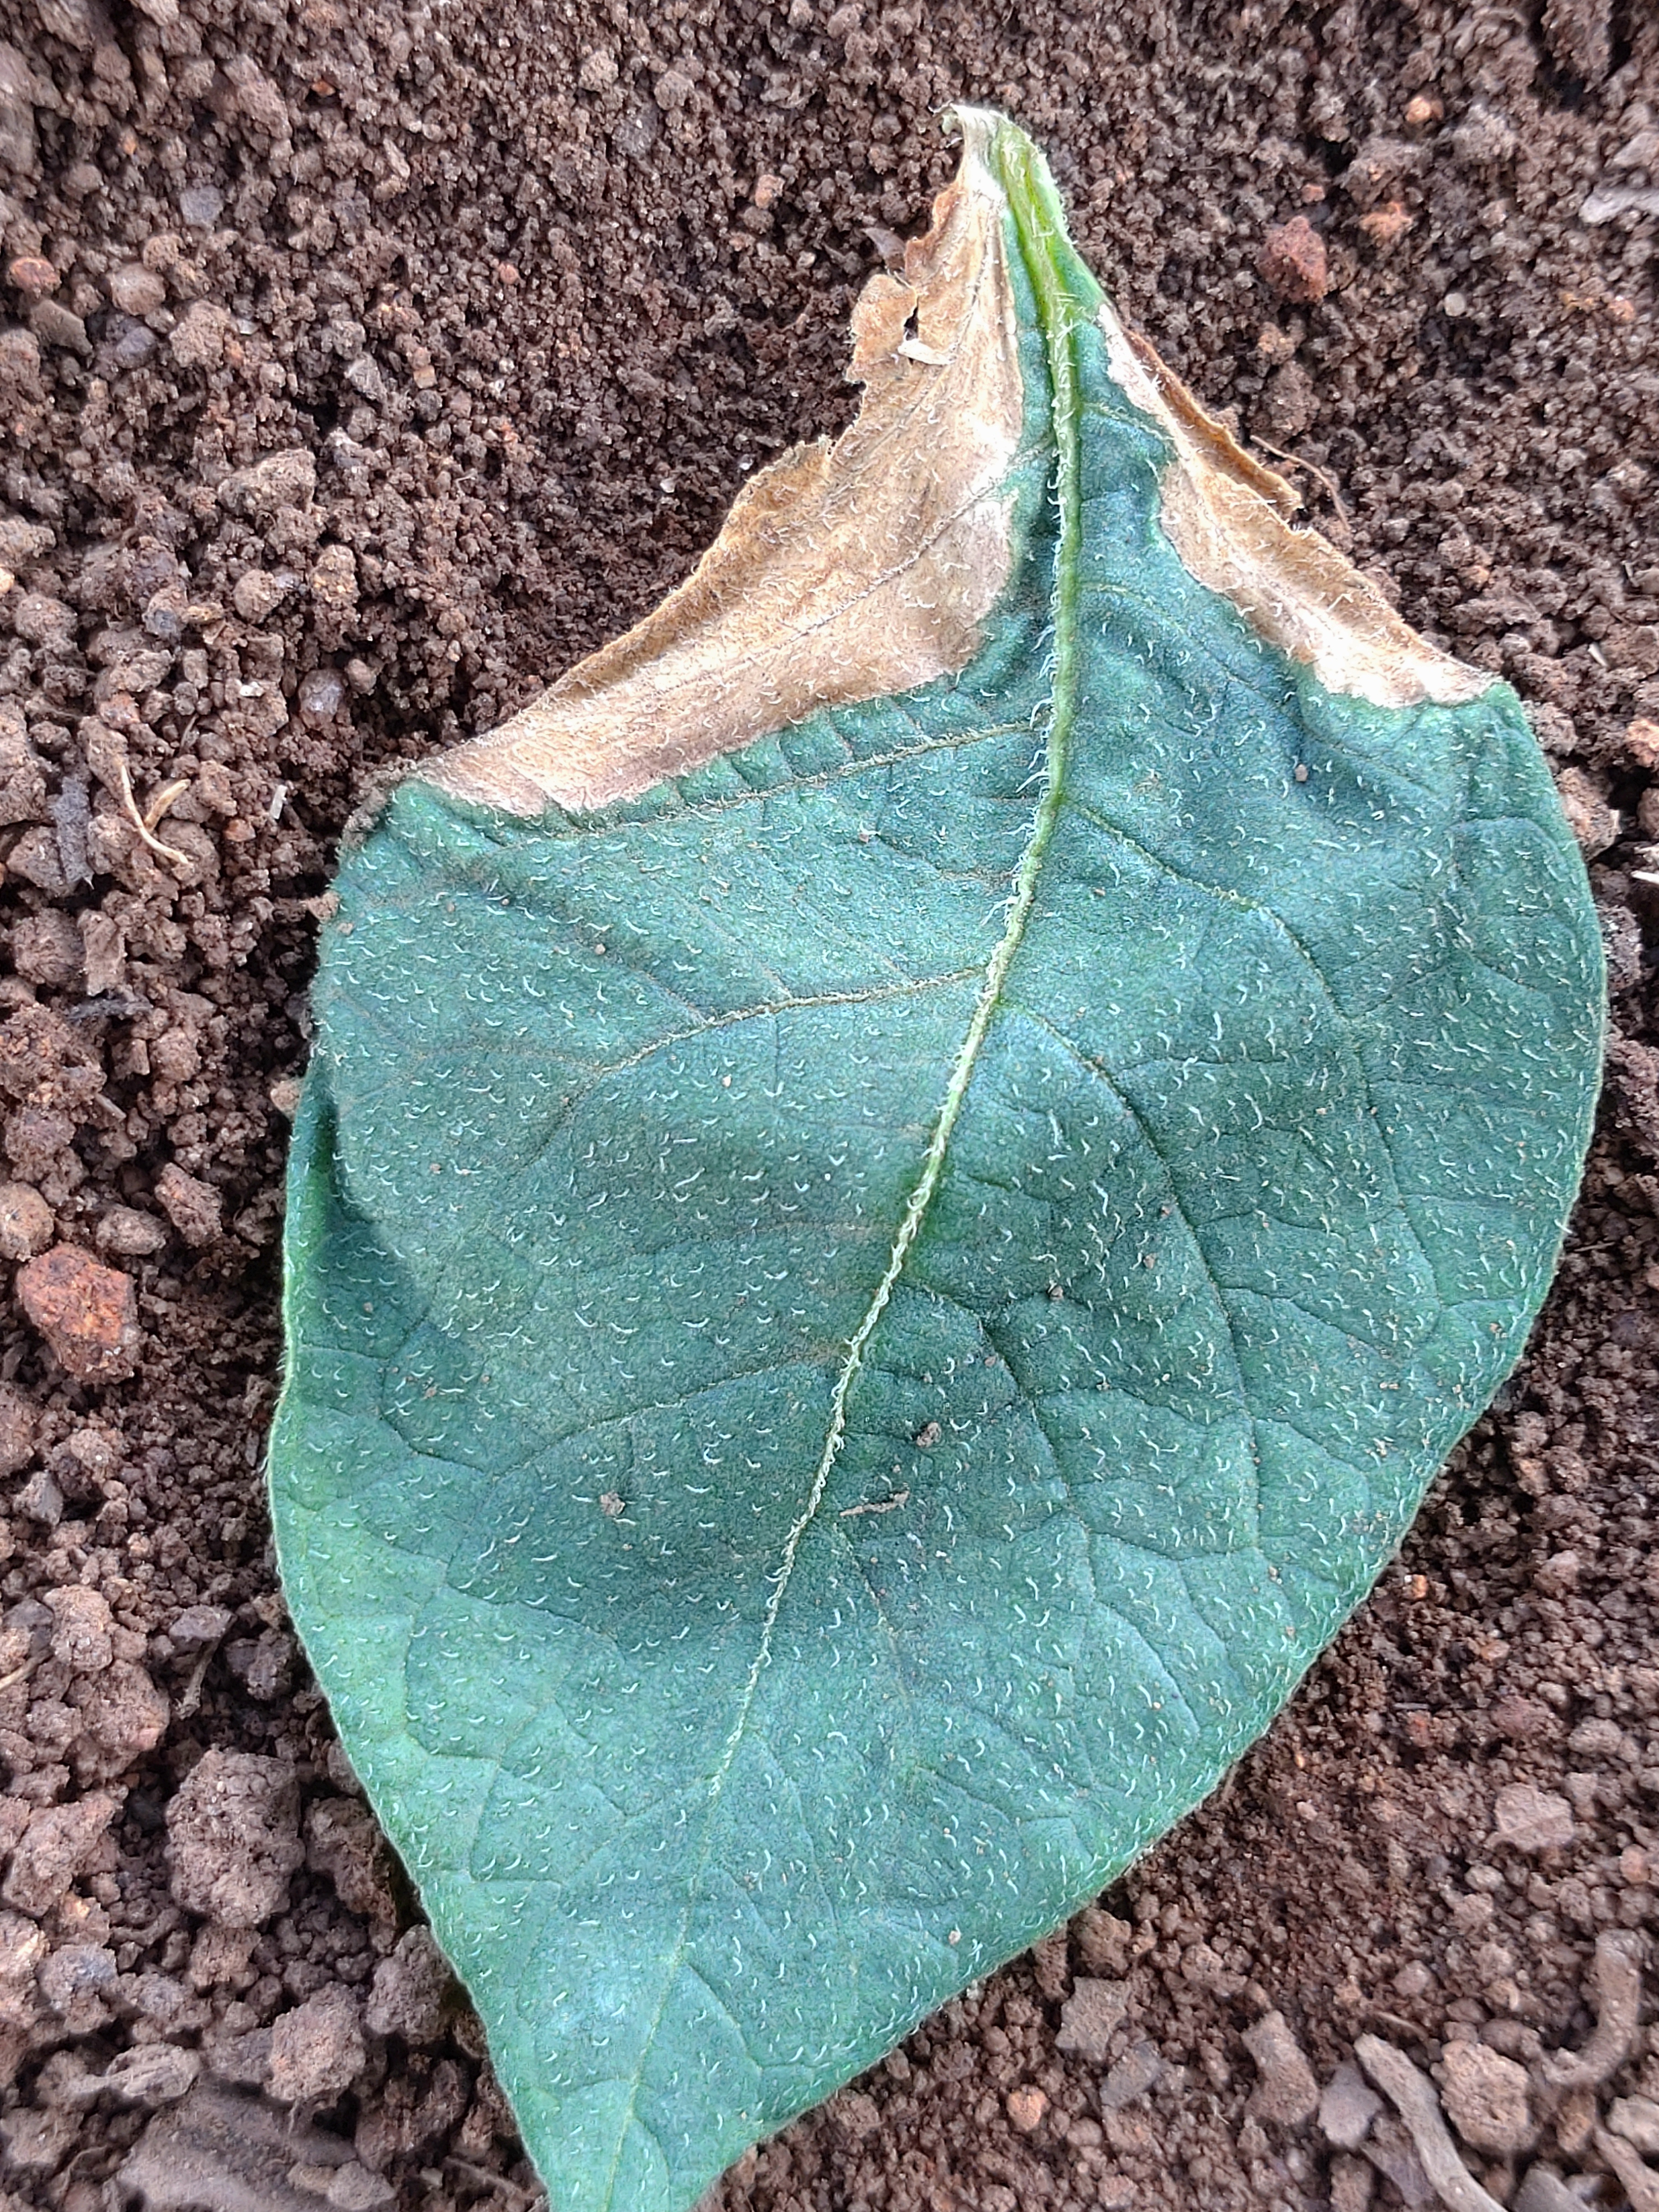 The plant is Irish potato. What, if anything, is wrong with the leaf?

early blight
